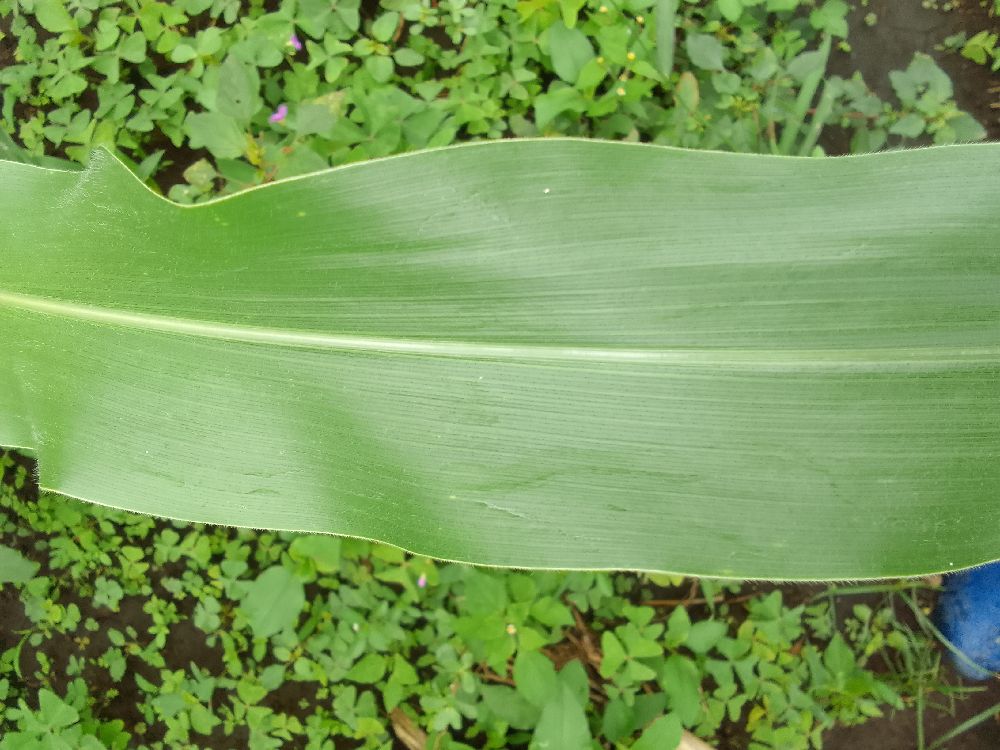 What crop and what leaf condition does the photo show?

maize, healthy
